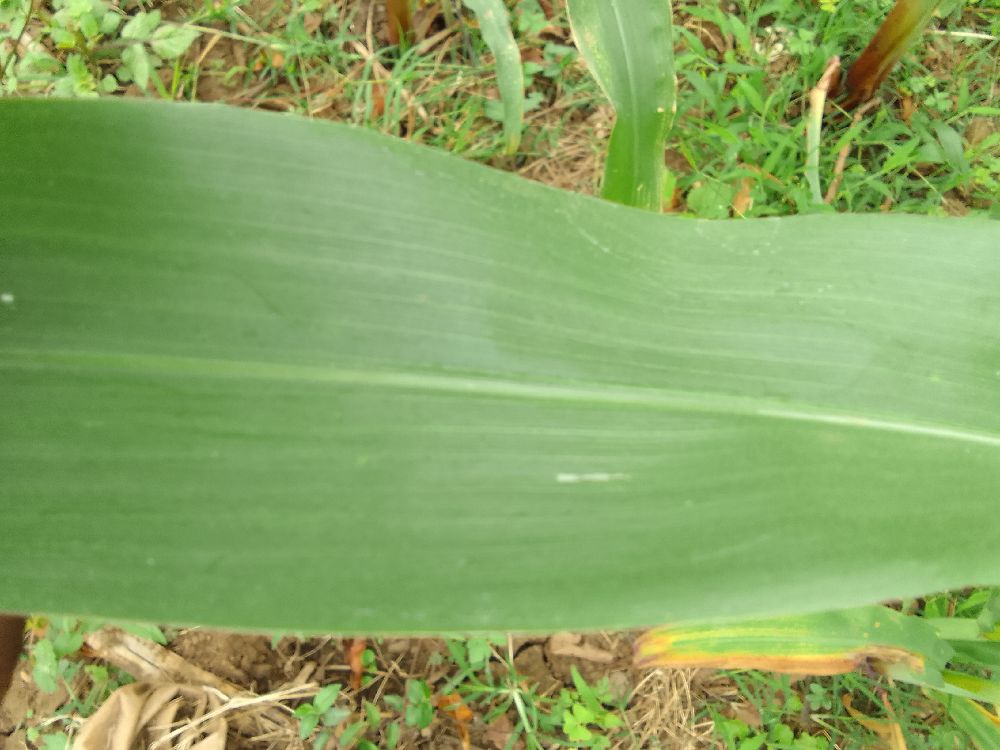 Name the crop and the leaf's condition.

maize, healthy
